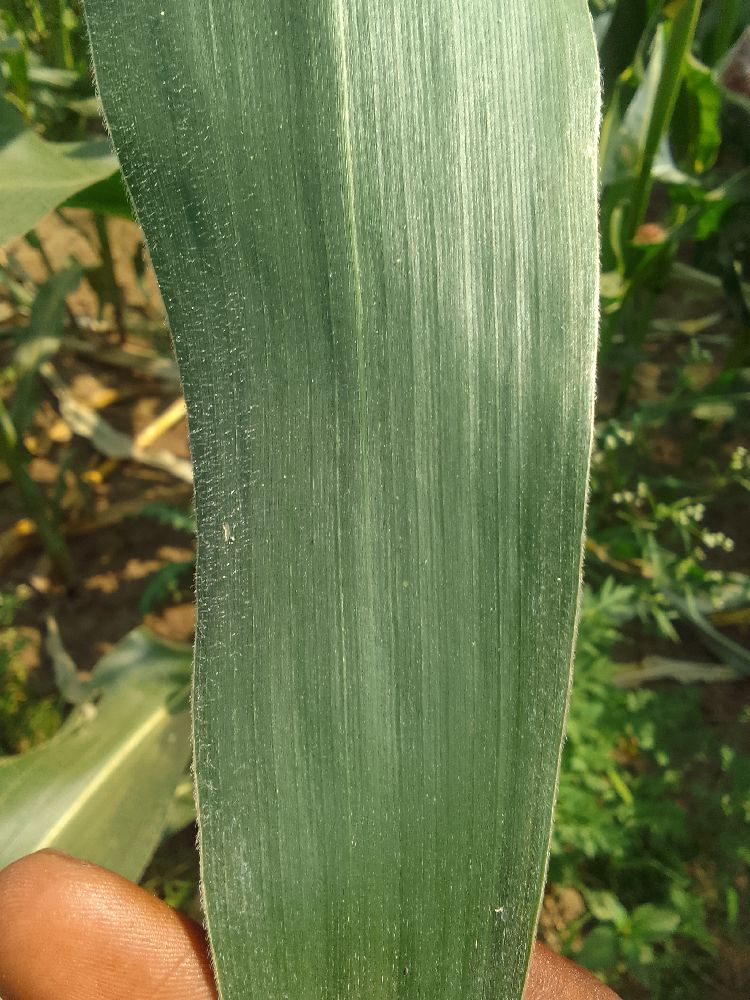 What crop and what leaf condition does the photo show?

maize, healthy
